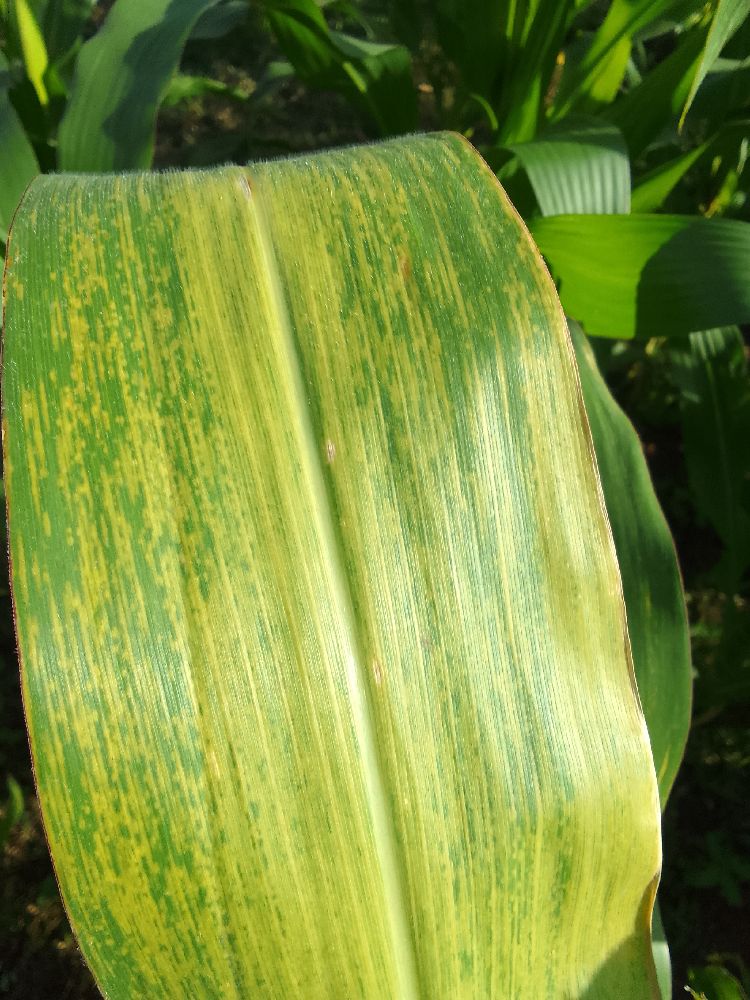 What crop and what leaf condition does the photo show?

maize, maize lethal necrosis
